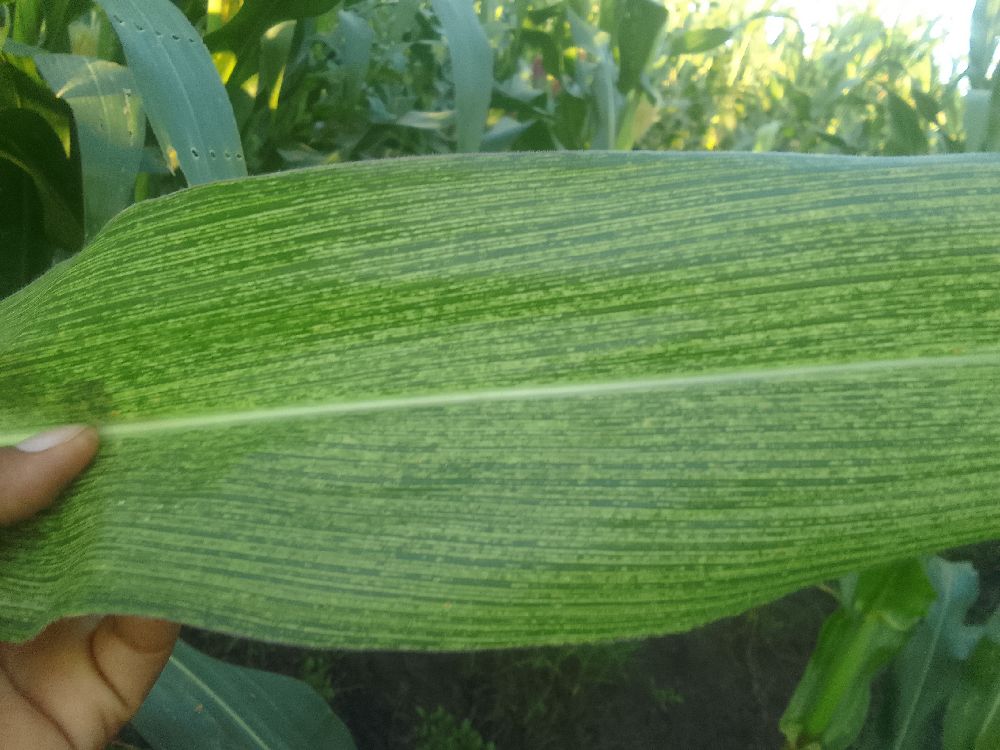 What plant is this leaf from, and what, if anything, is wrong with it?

maize, maize streak virus
